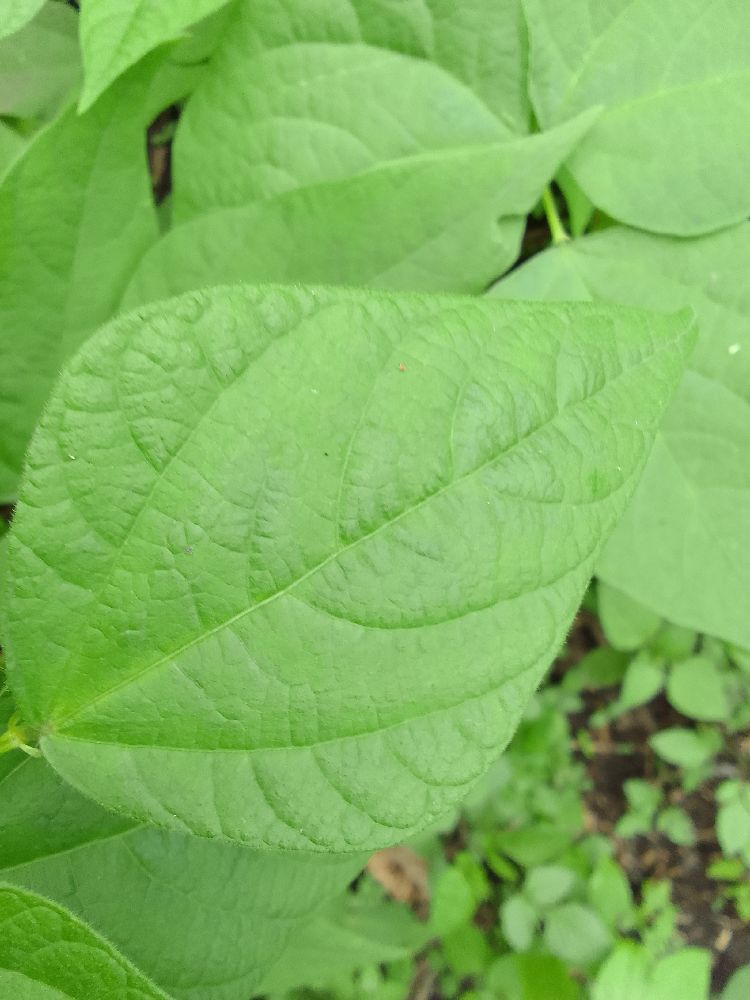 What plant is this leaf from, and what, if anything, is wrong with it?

common bean, healthy
